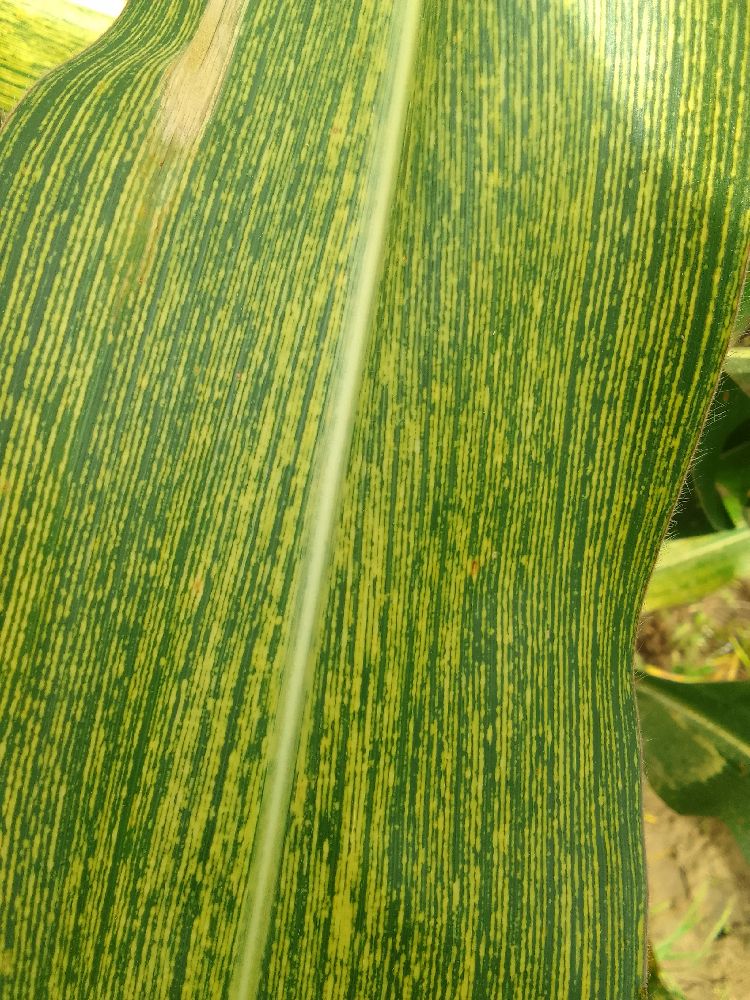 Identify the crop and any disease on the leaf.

maize, maize streak virus
